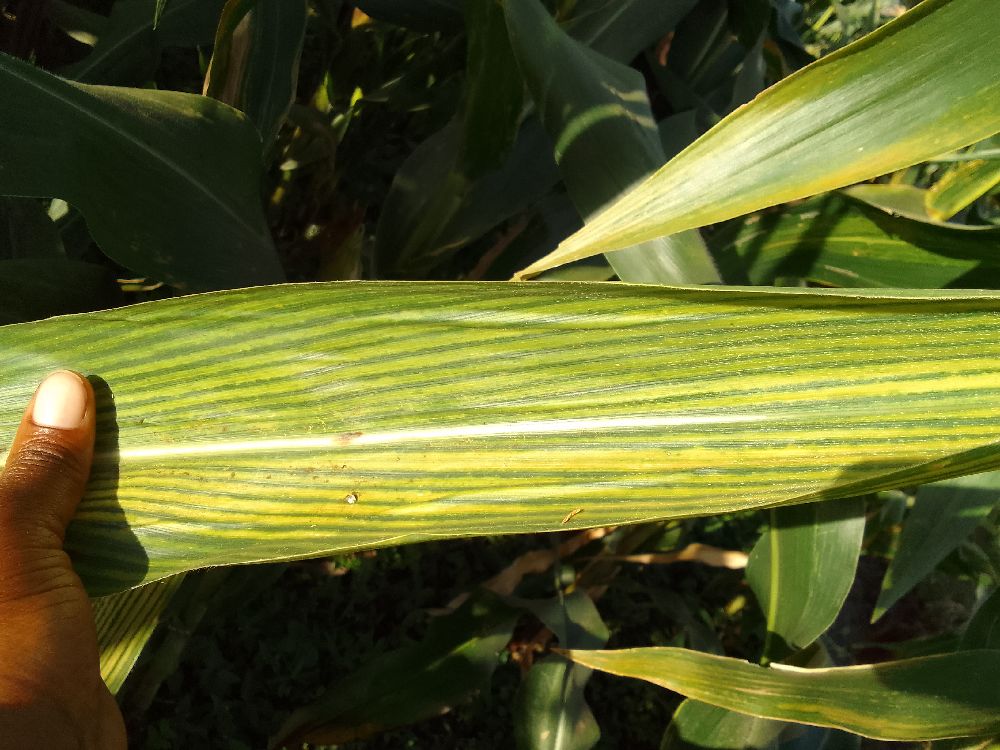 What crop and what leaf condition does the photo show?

maize, maize lethal necrosis
